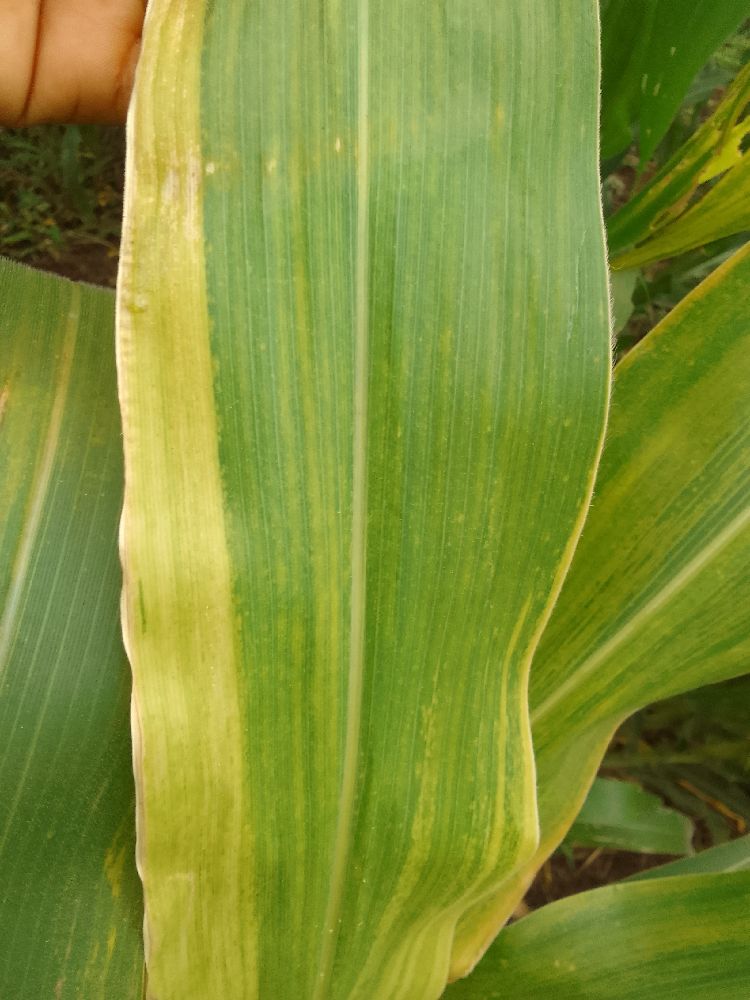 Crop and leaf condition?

maize, maize lethal necrosis
